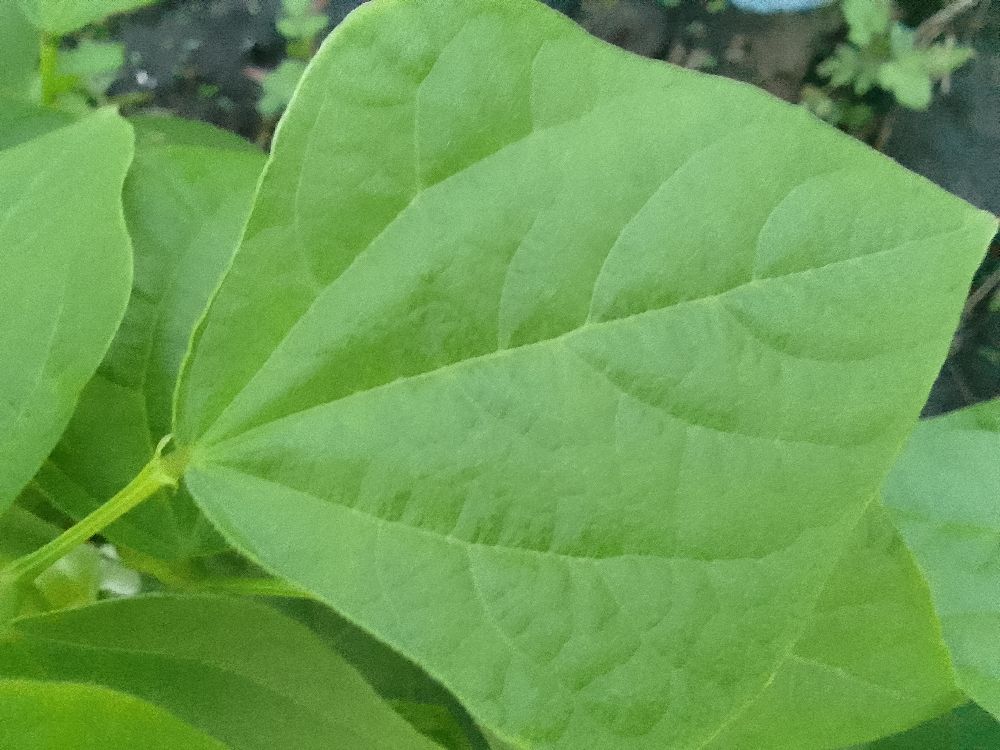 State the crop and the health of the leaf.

common bean, healthy
